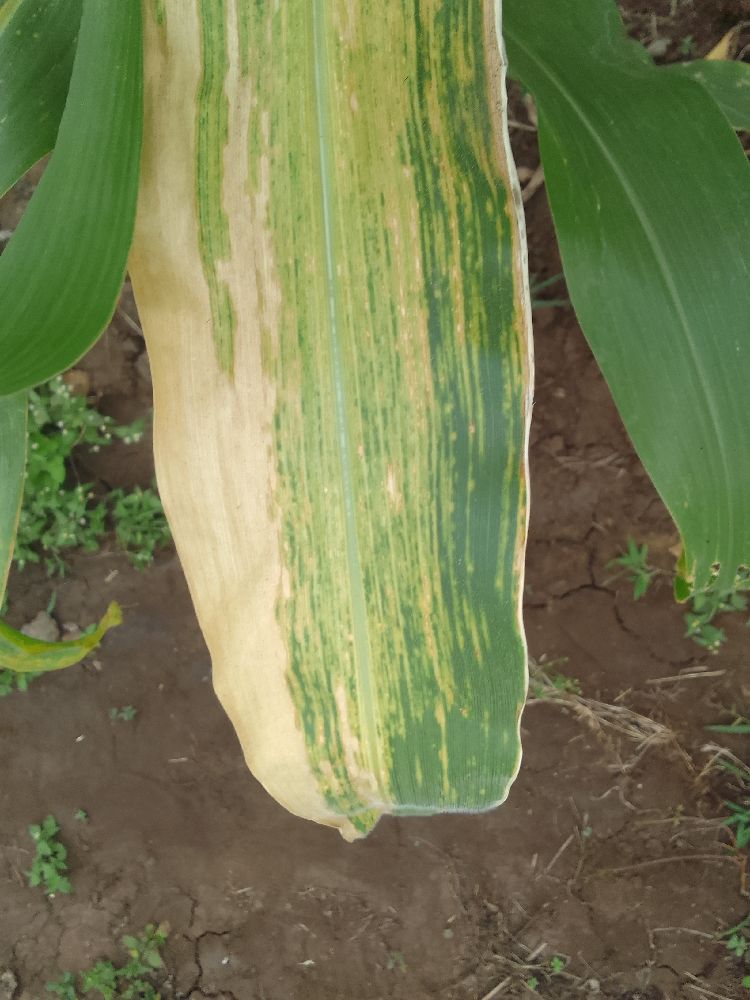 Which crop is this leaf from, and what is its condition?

maize, maize lethal necrosis
